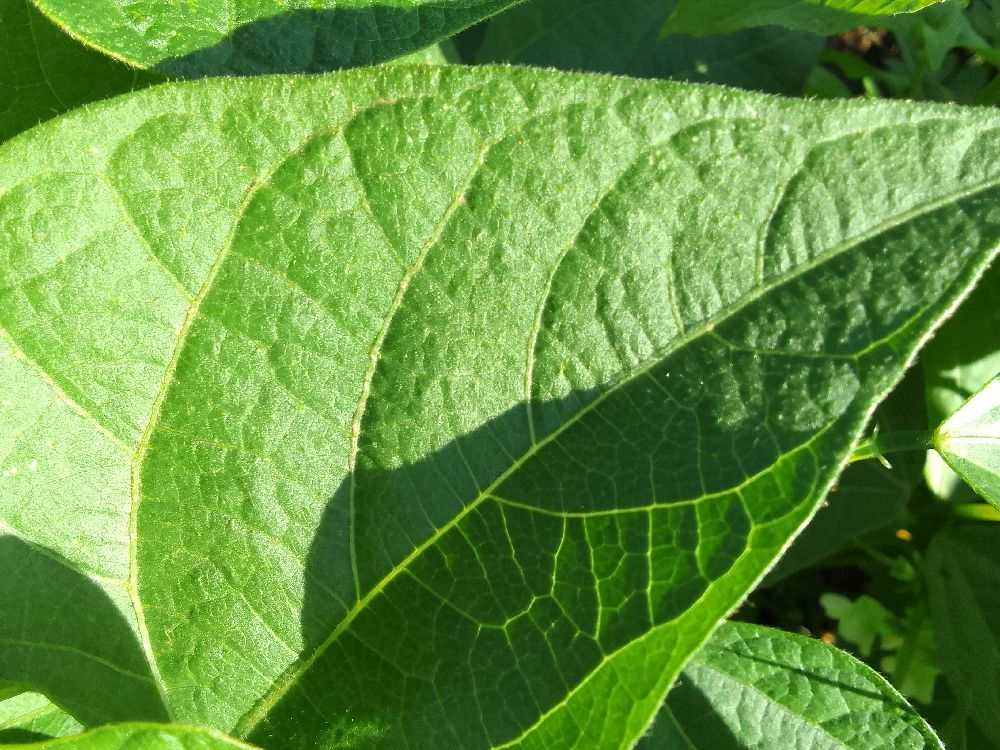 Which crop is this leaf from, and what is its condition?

common bean, healthy
